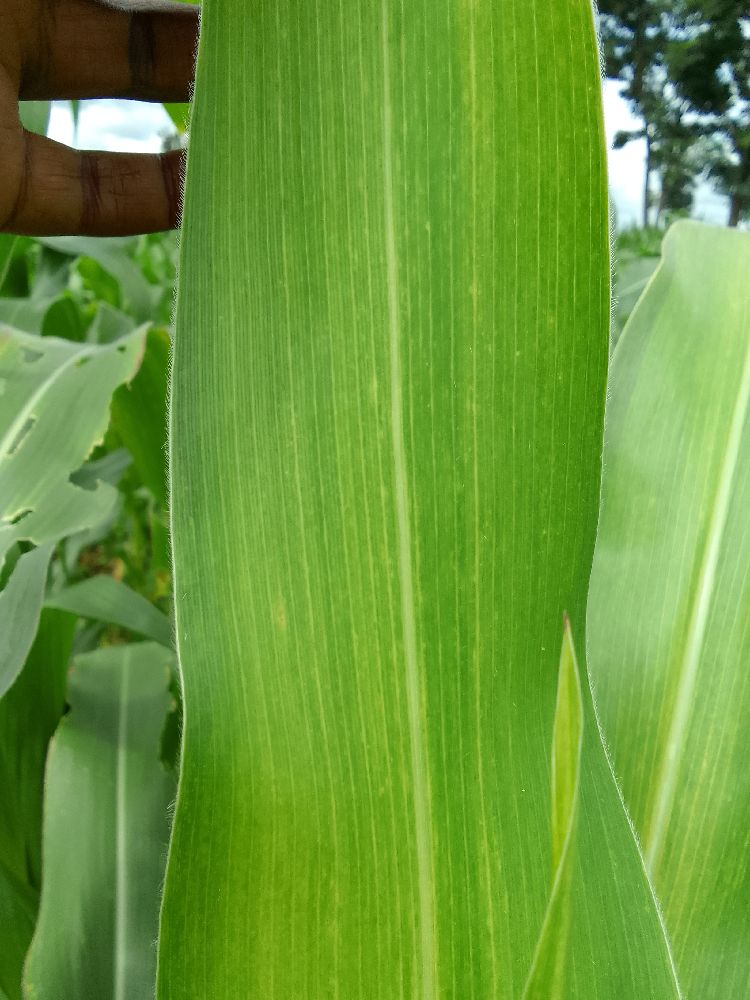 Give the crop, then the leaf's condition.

maize, maize lethal necrosis
